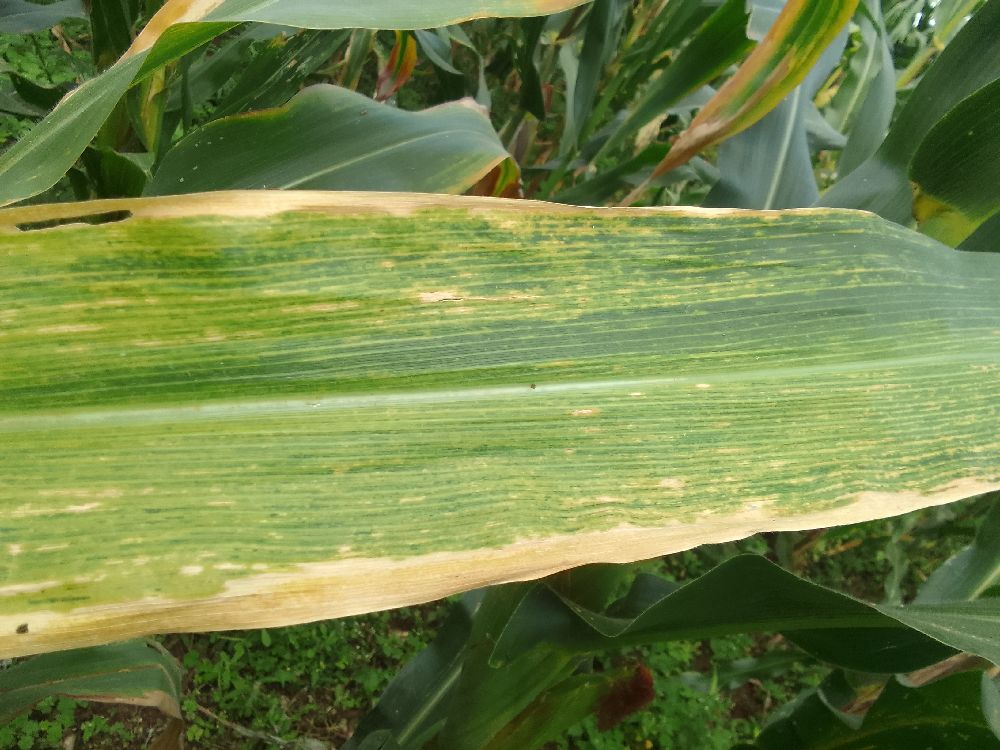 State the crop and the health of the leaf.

maize, maize lethal necrosis
